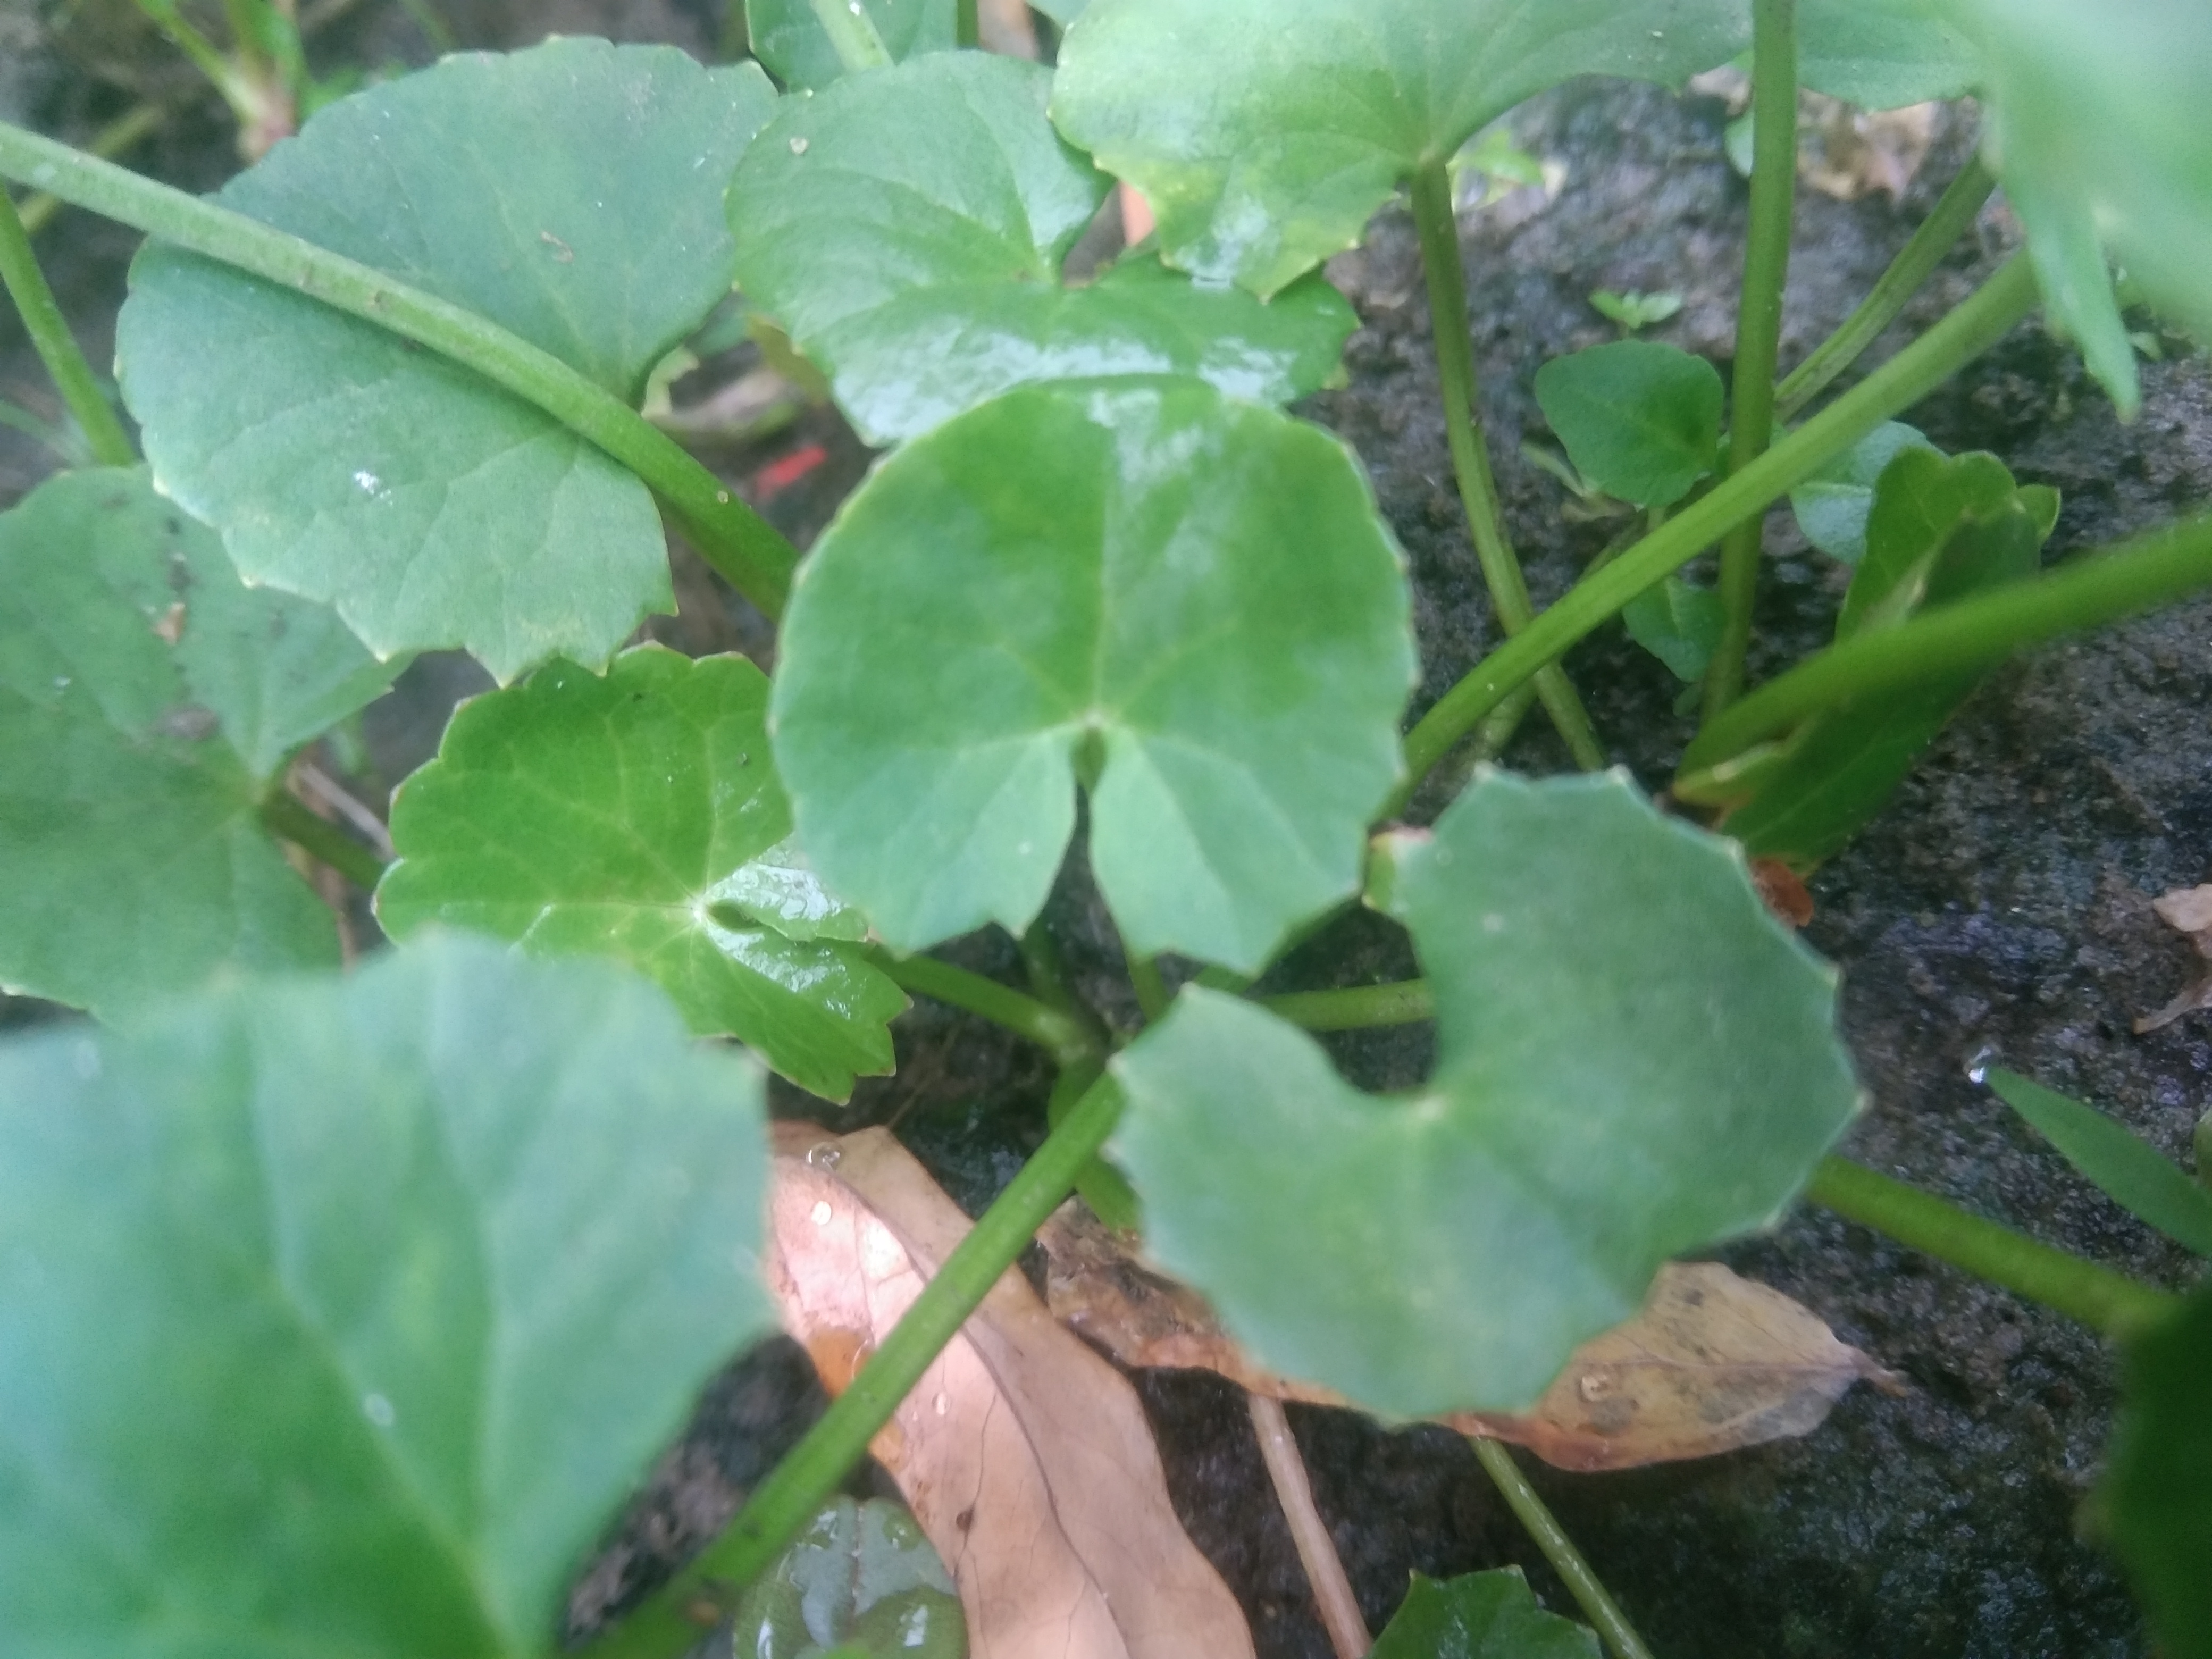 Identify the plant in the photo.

thankuni
